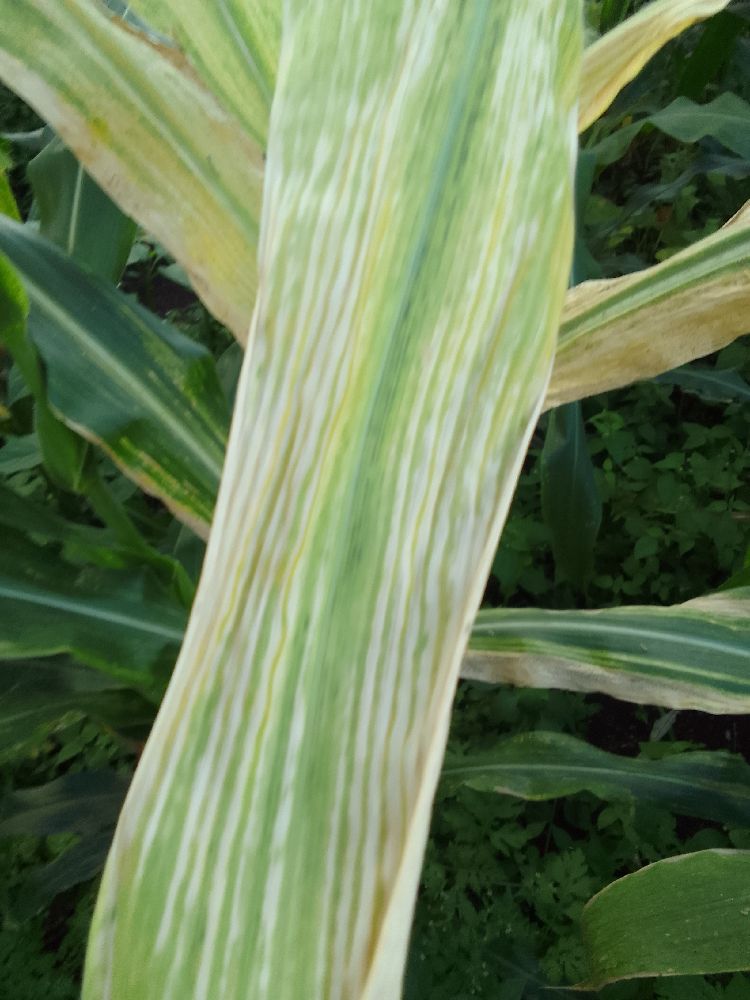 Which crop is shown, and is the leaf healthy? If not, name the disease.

maize, maize lethal necrosis
